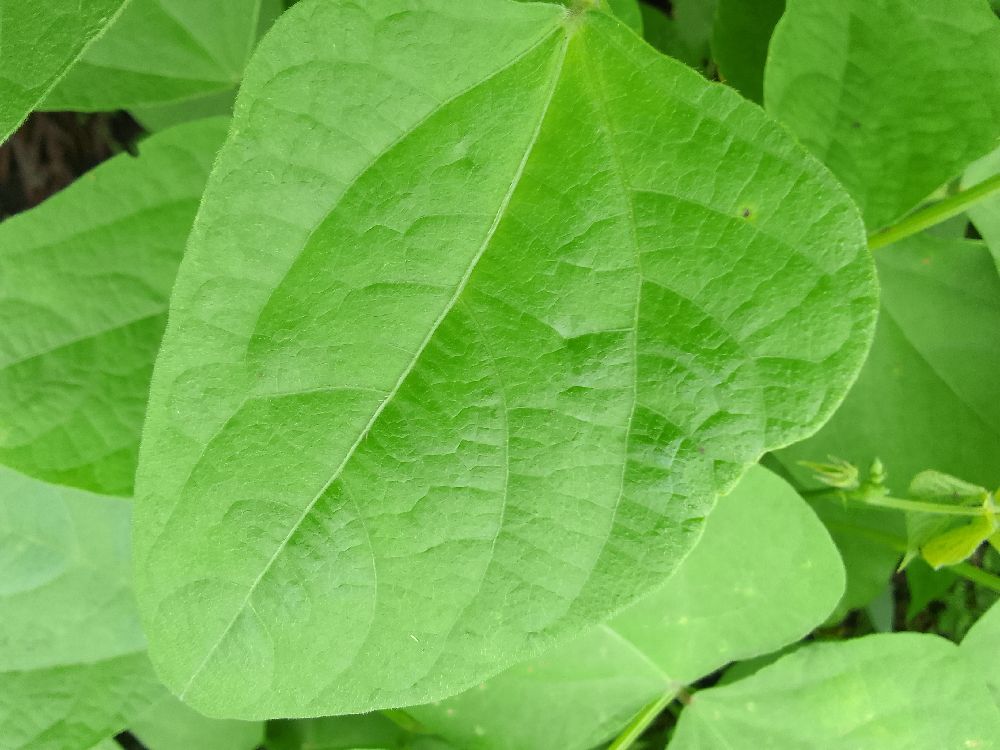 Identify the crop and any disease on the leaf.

common bean, healthy
